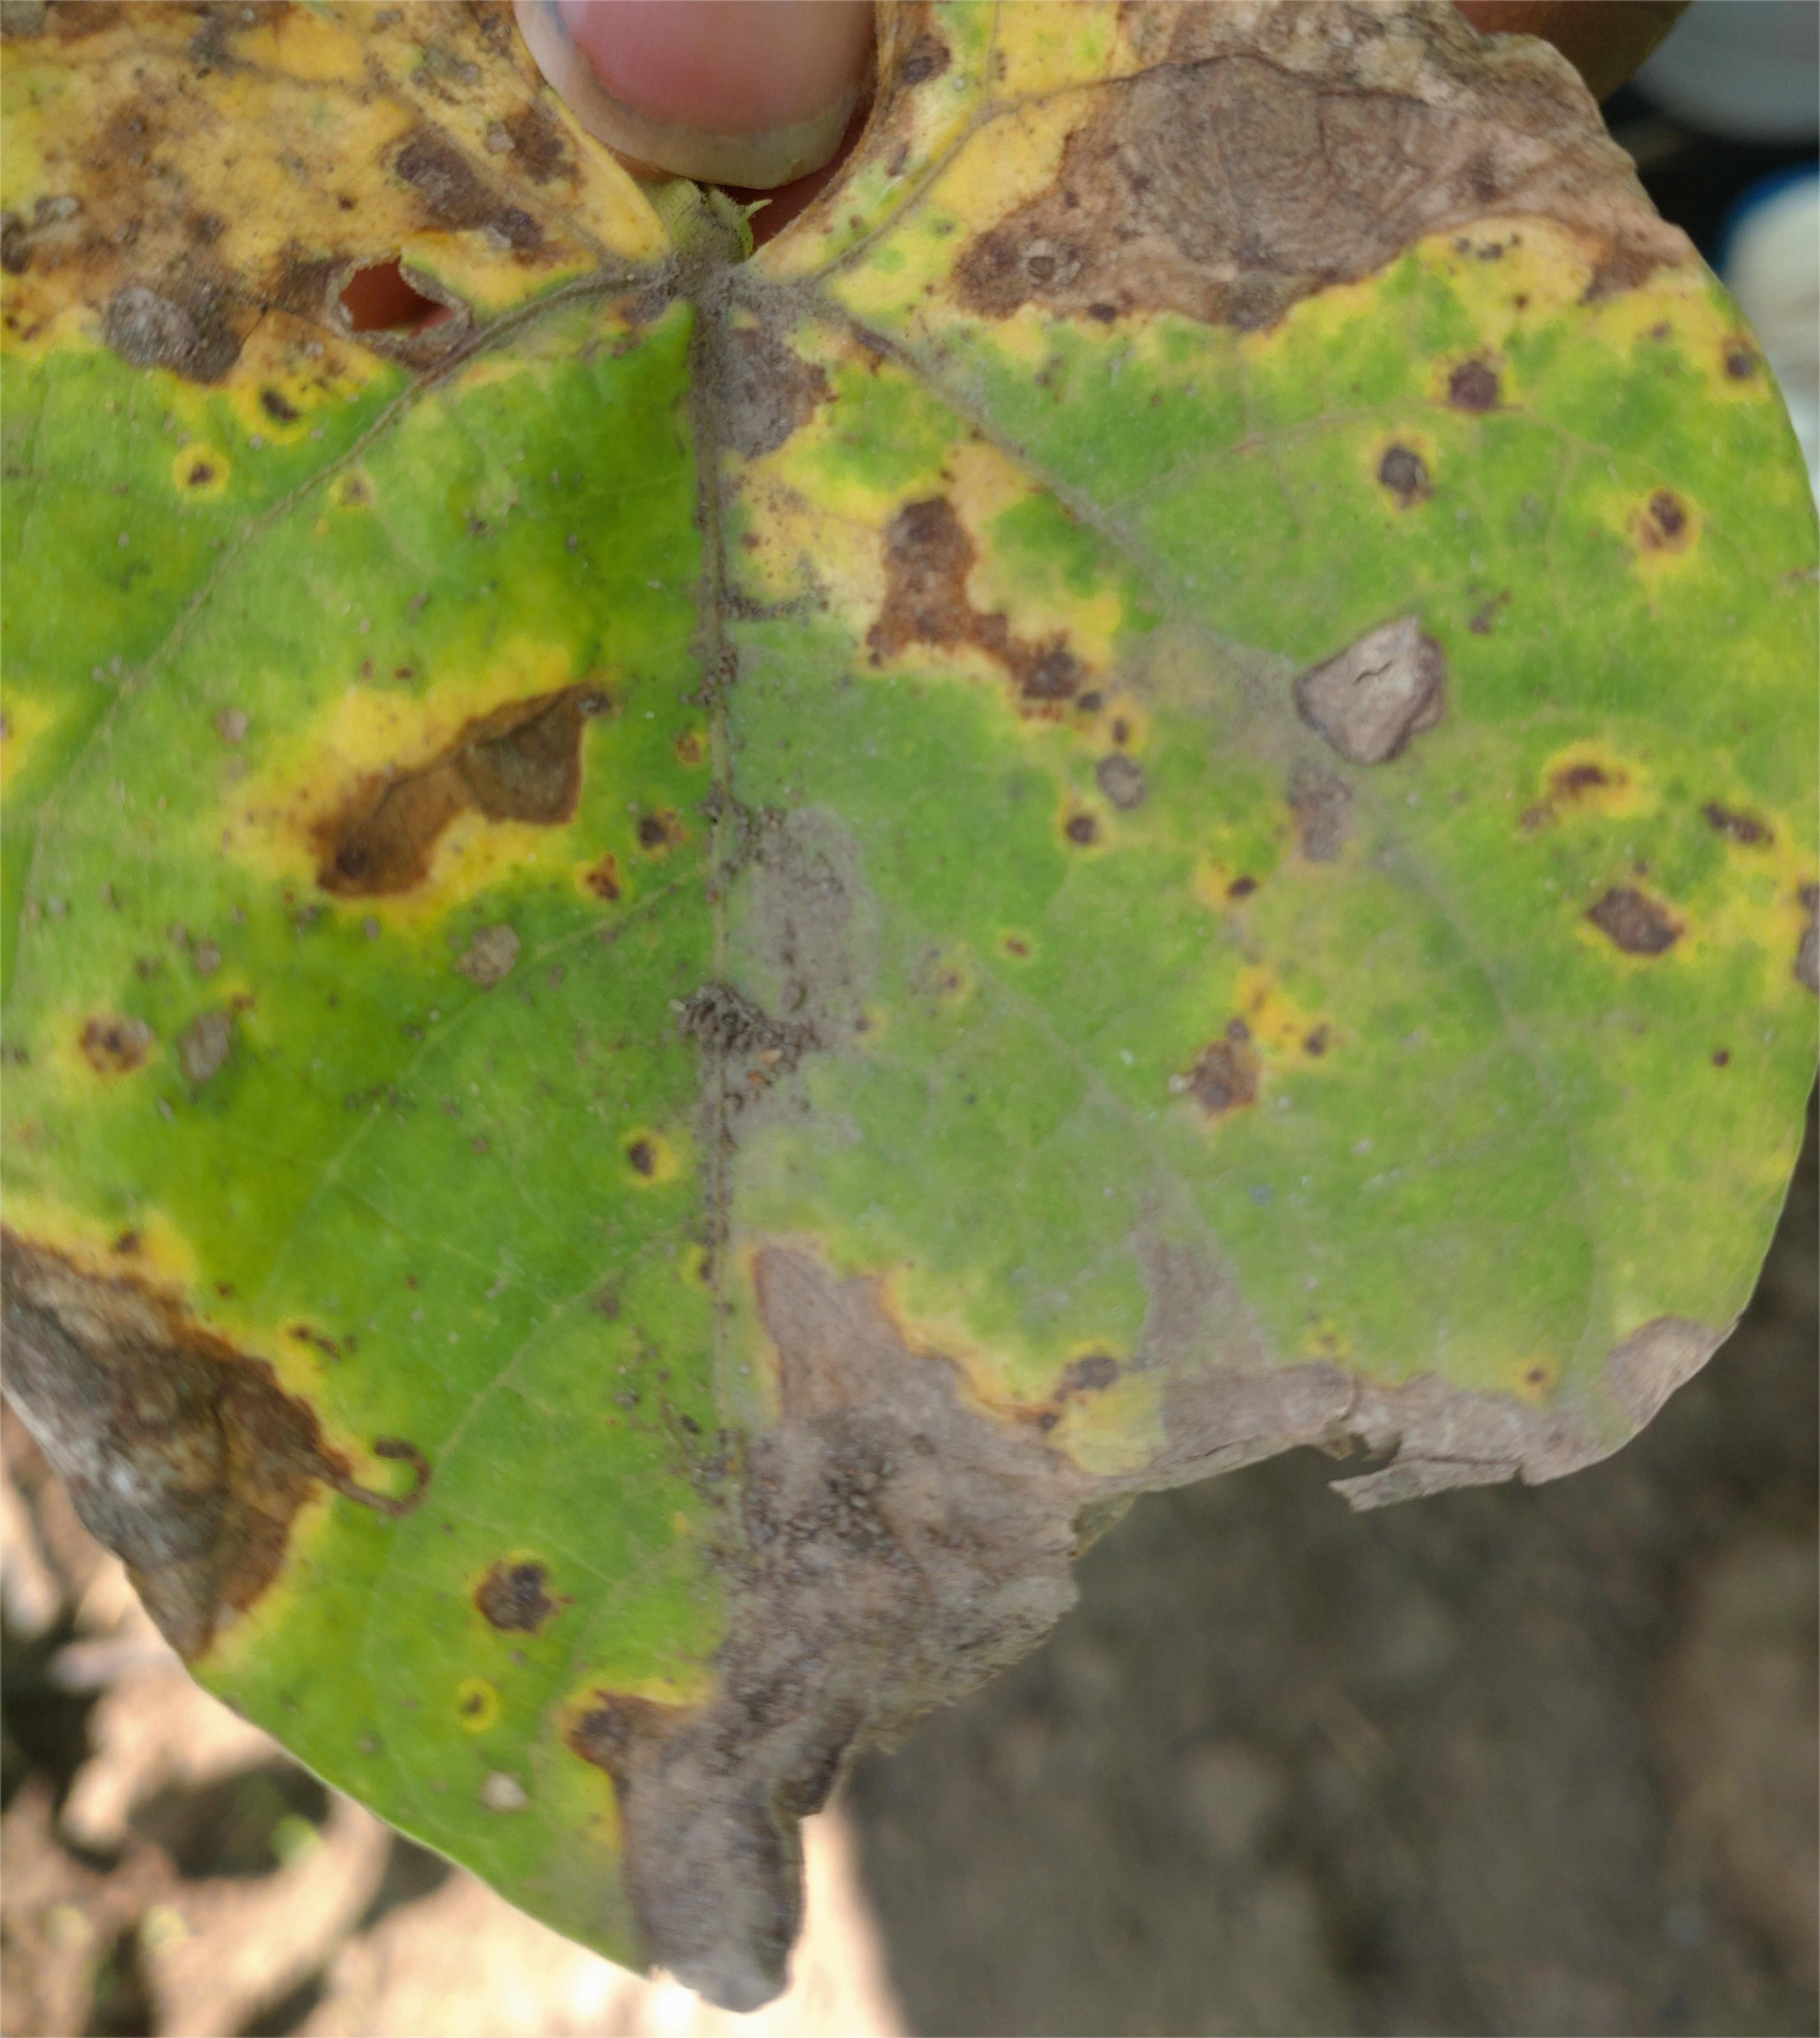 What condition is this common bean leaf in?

rust
